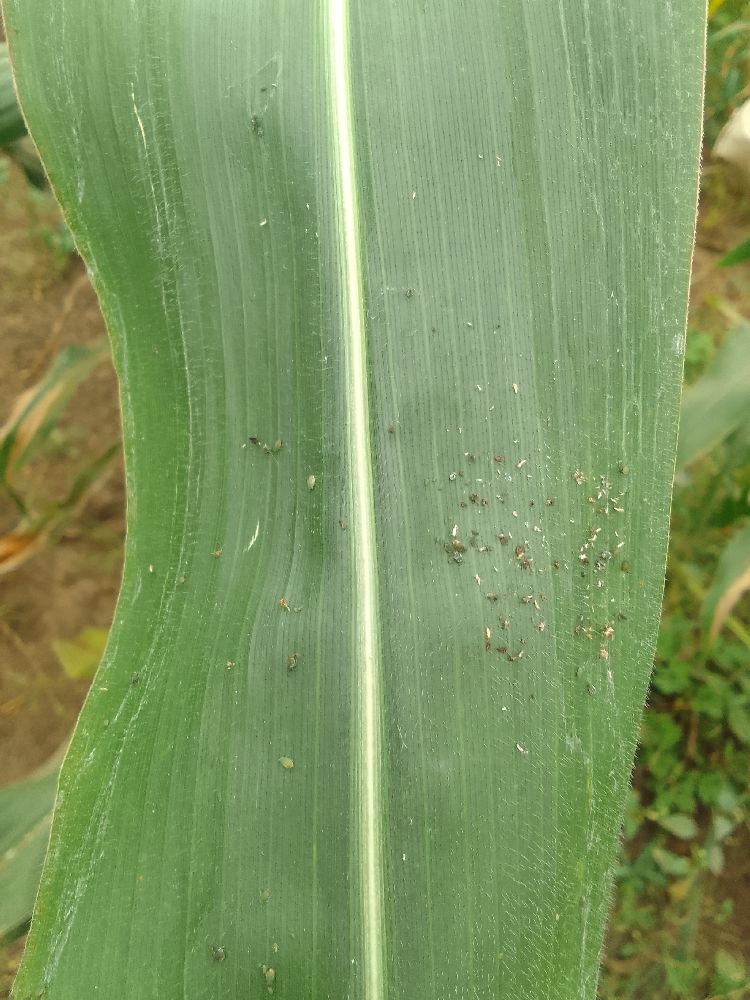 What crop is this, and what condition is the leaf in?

maize, healthy
